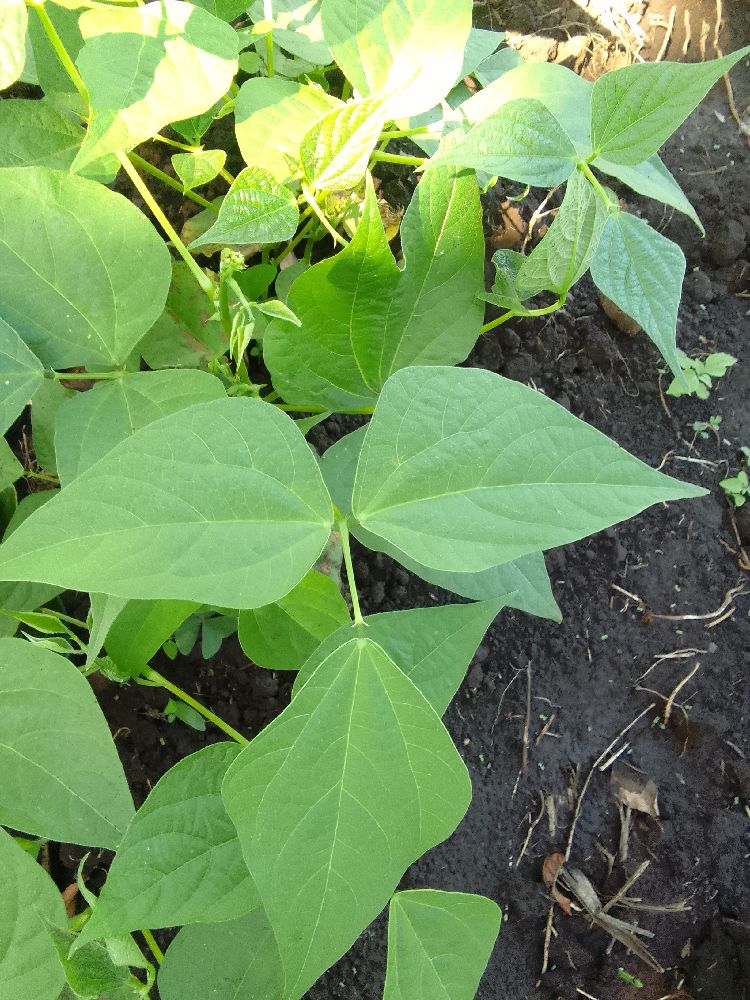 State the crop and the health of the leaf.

common bean, healthy
